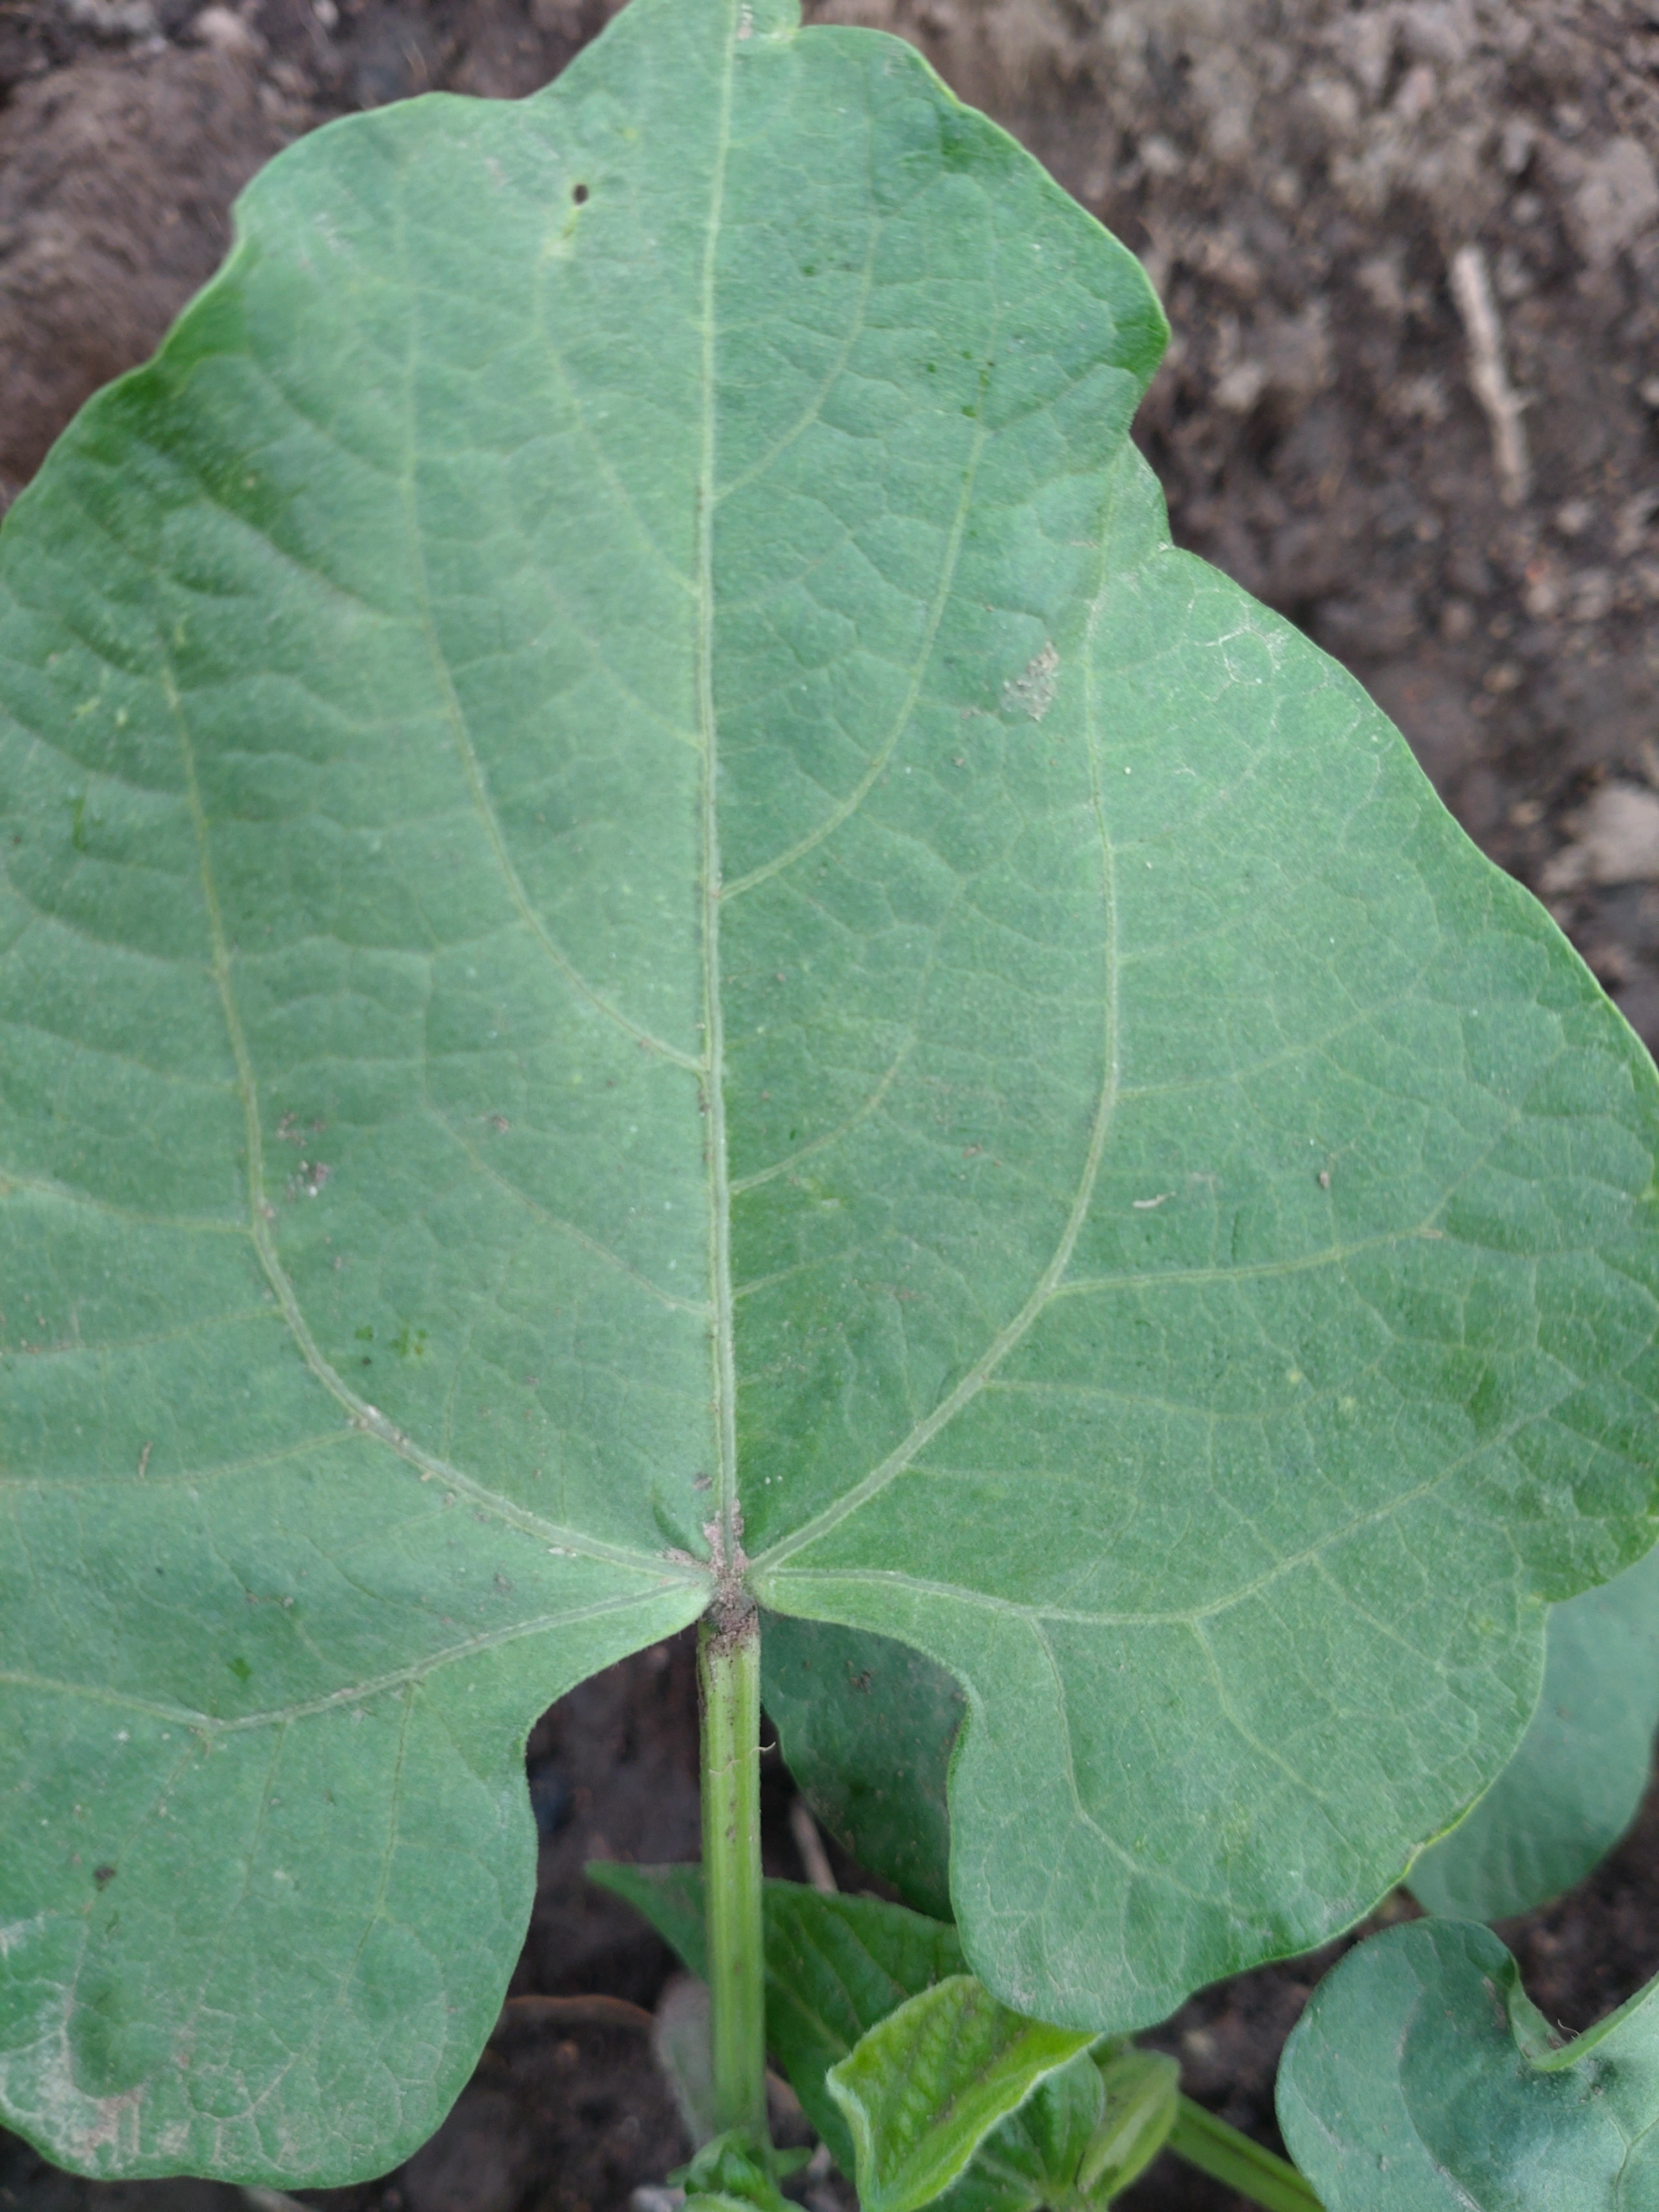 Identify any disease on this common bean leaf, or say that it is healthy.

healthy
